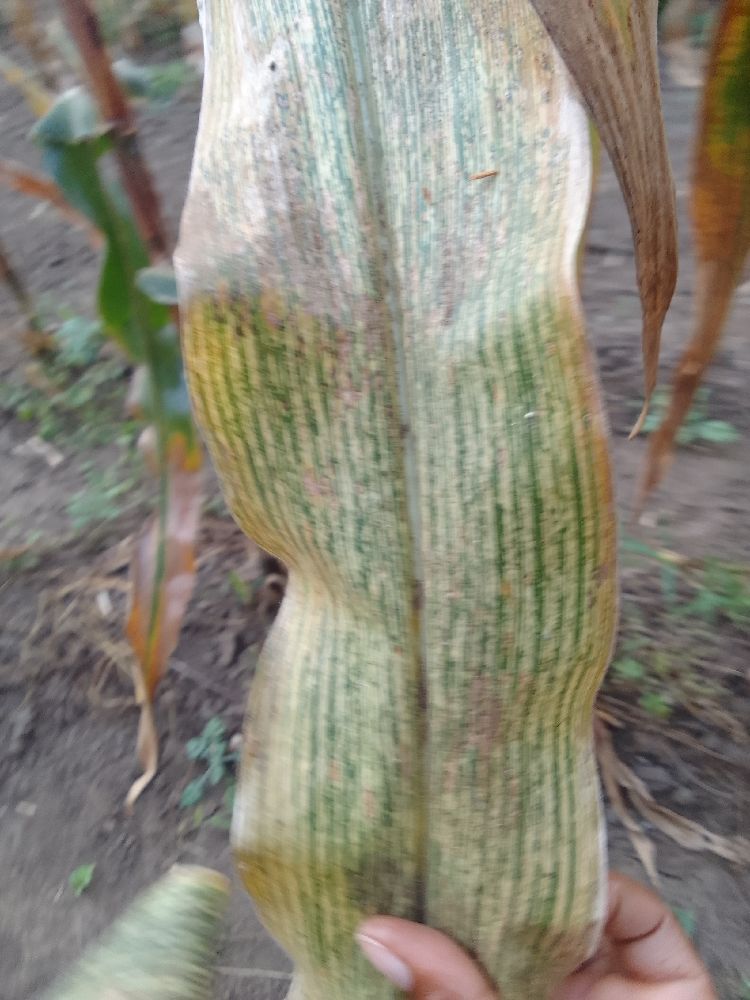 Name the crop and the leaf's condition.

maize, maize streak virus
